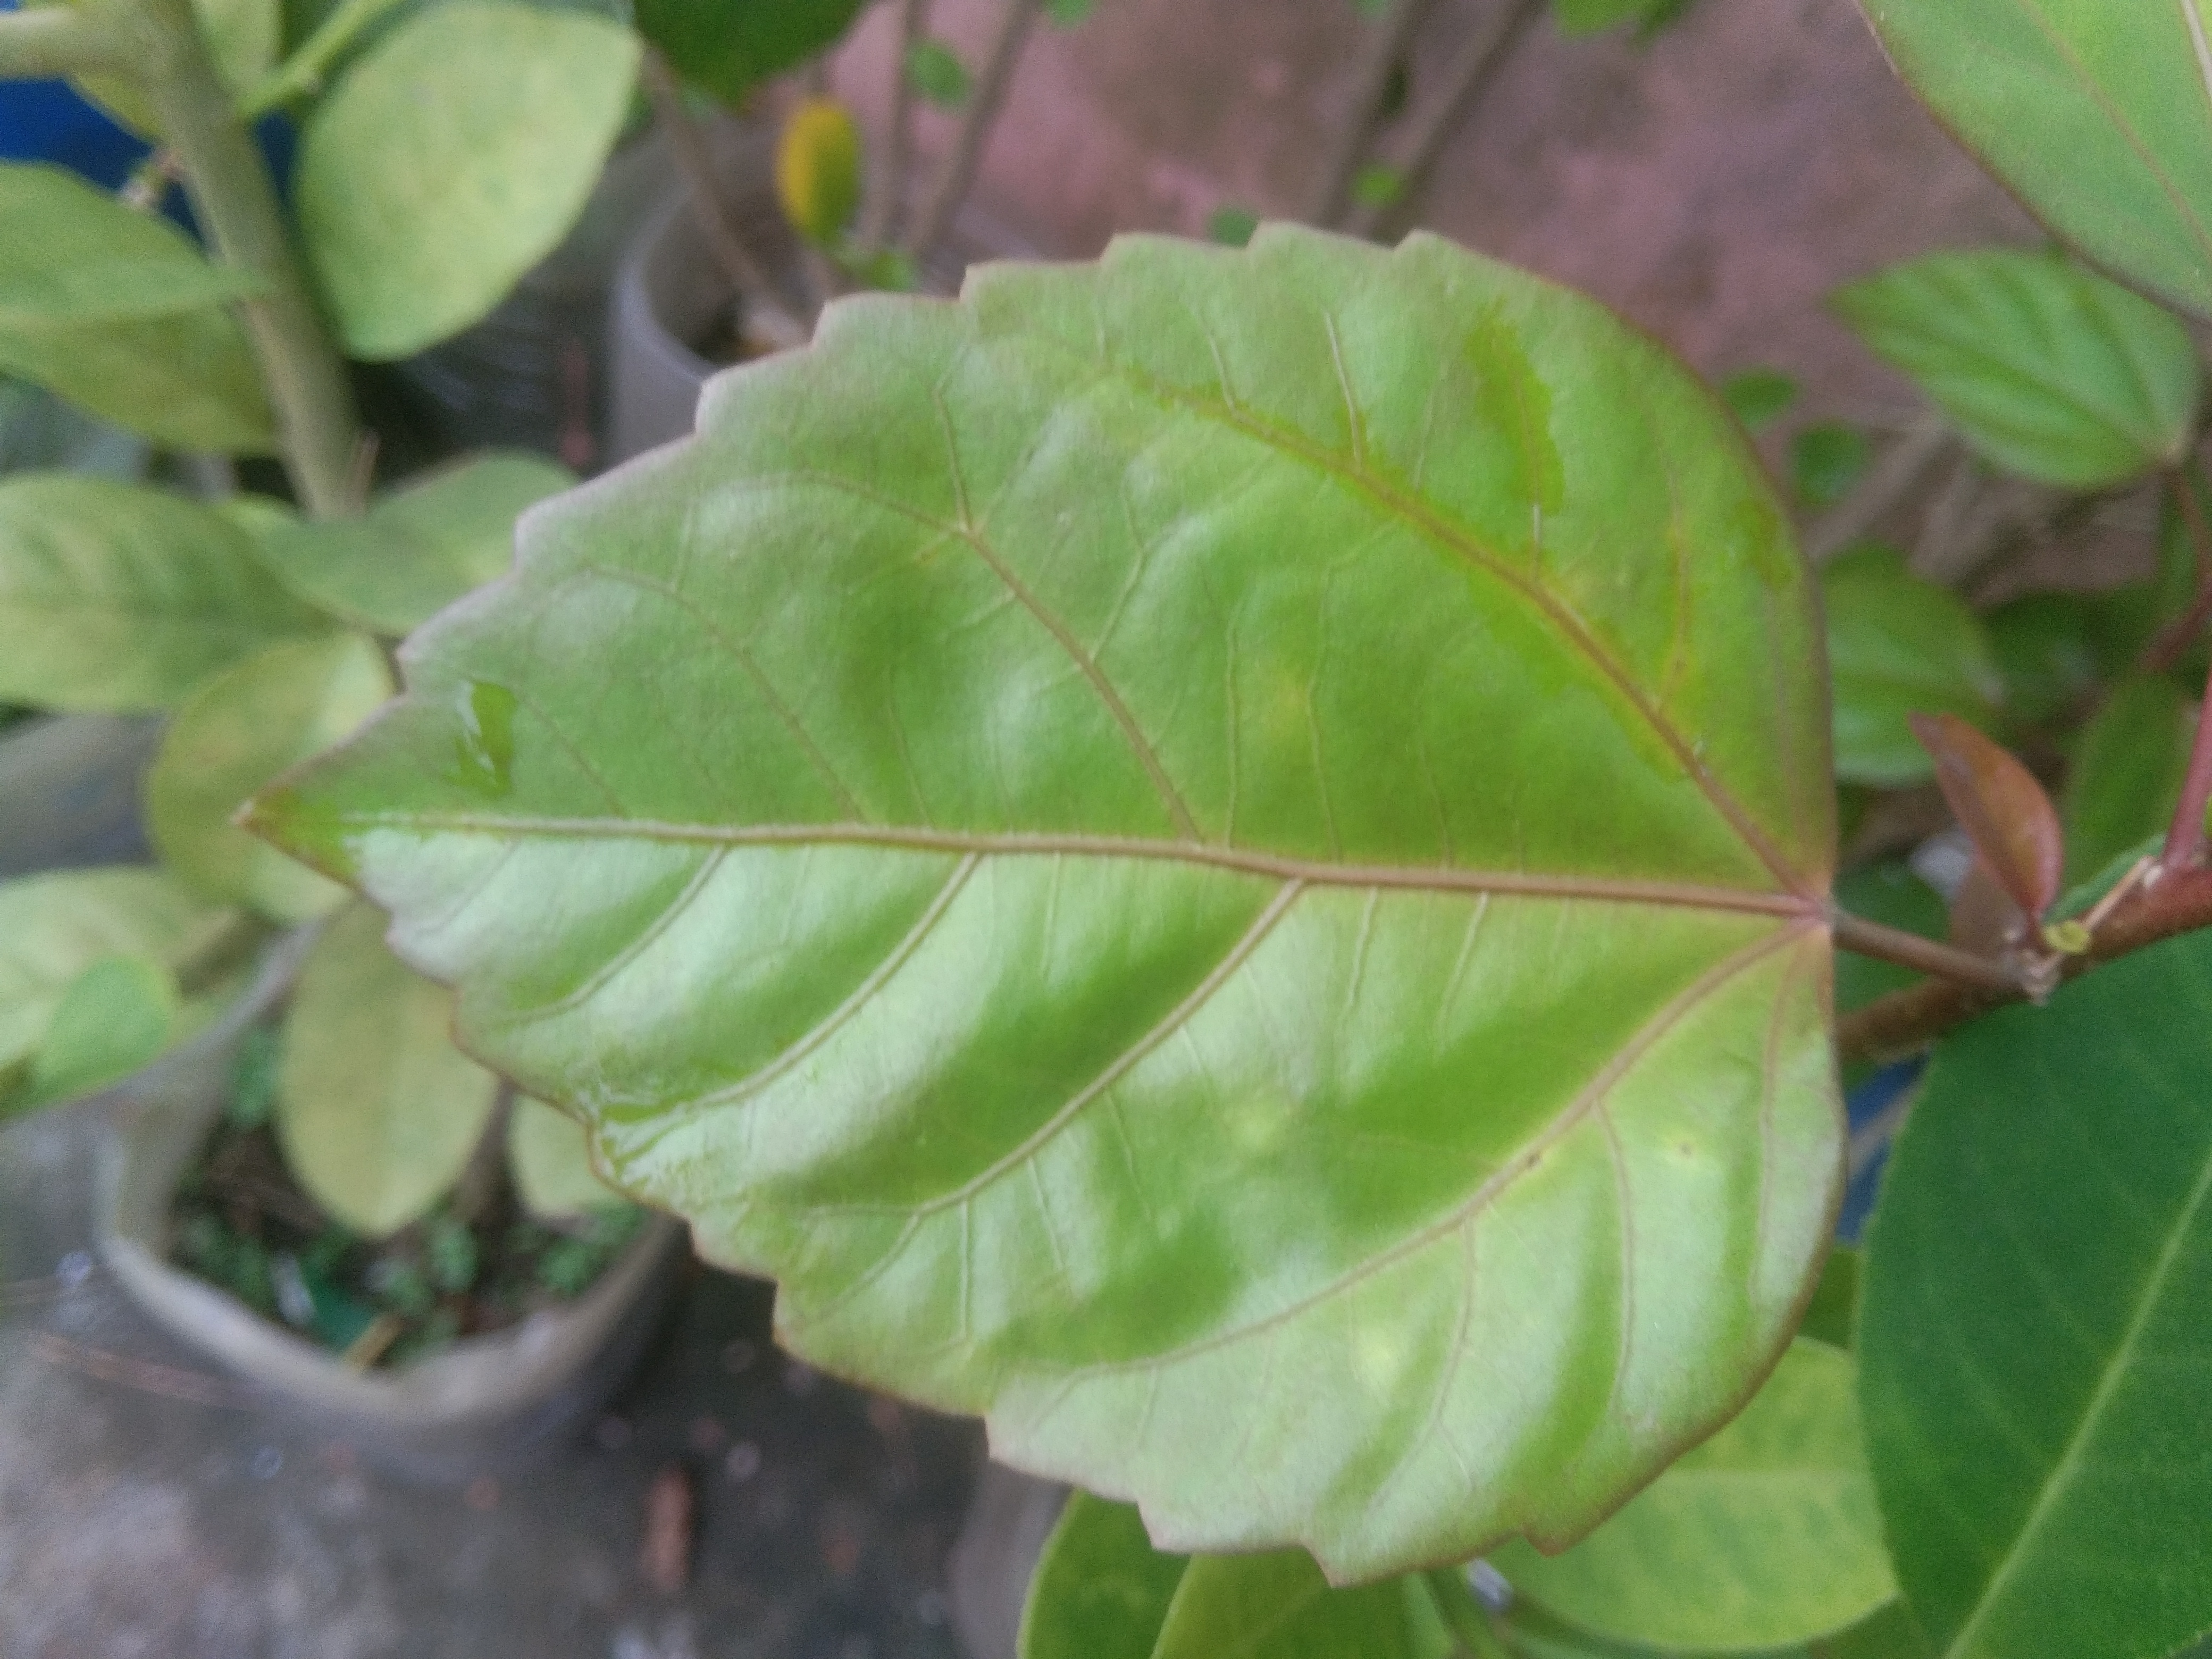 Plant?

hibiscus
